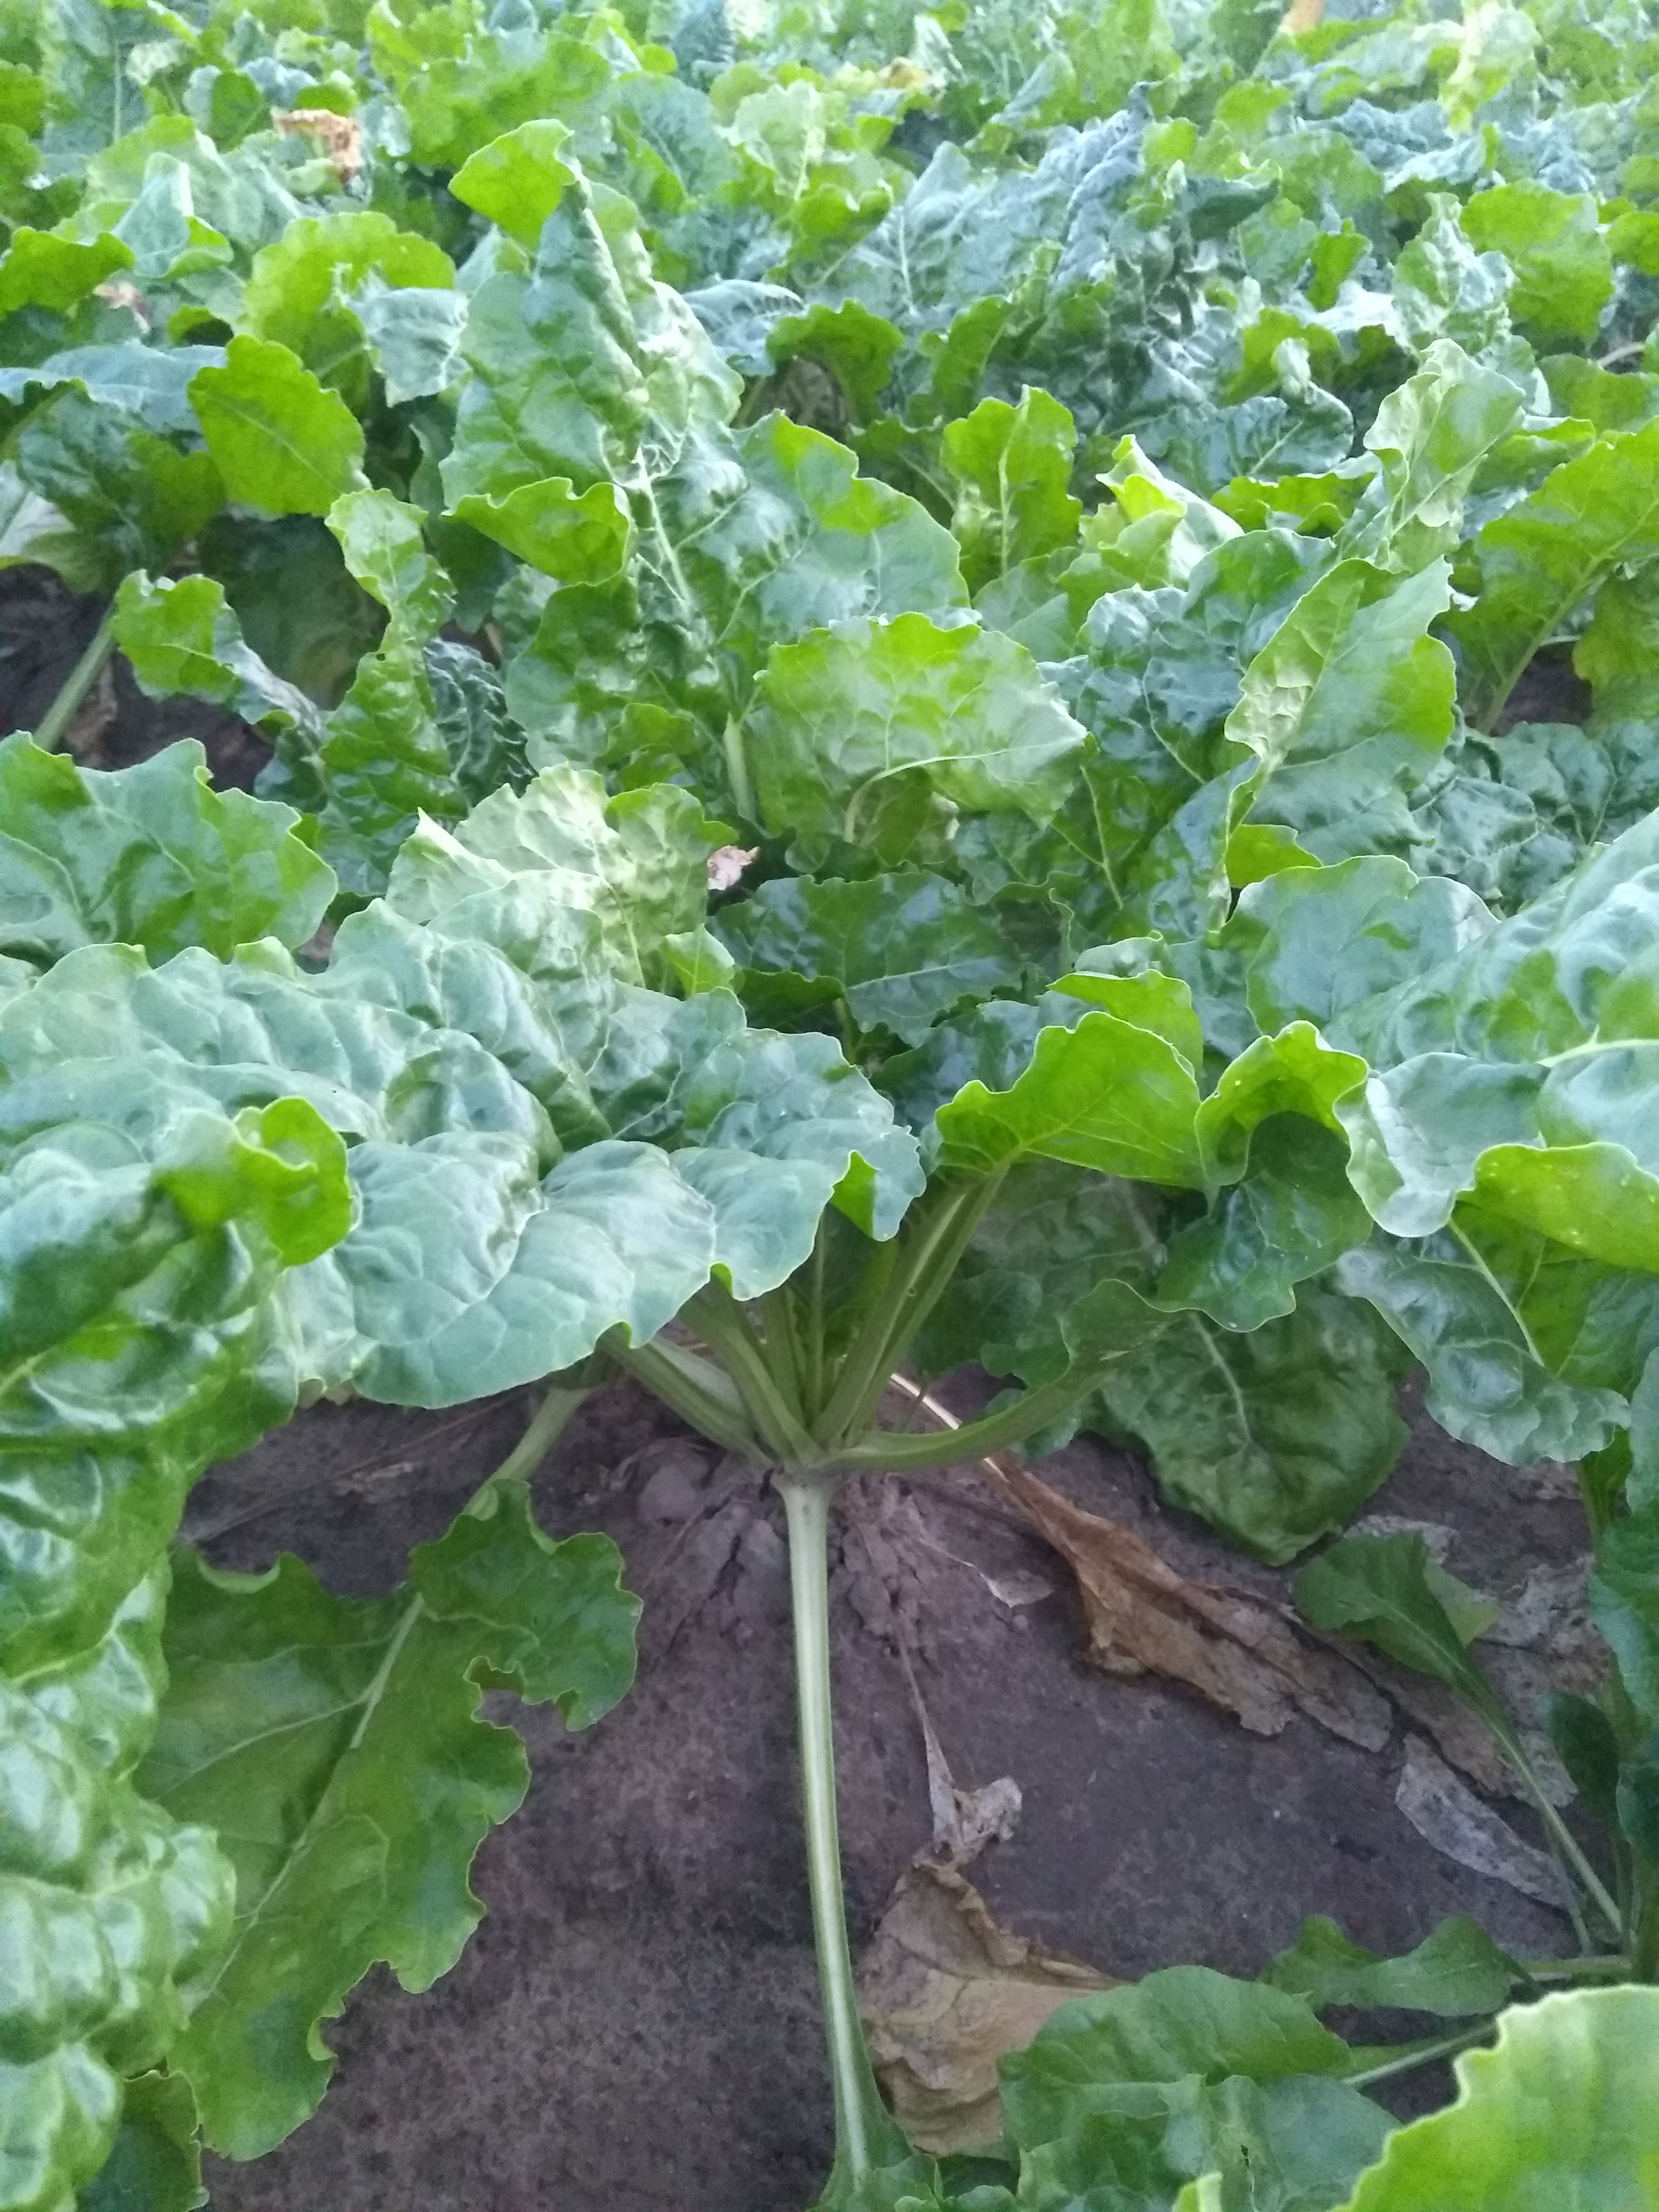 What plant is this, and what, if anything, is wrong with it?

beet, unaffected
